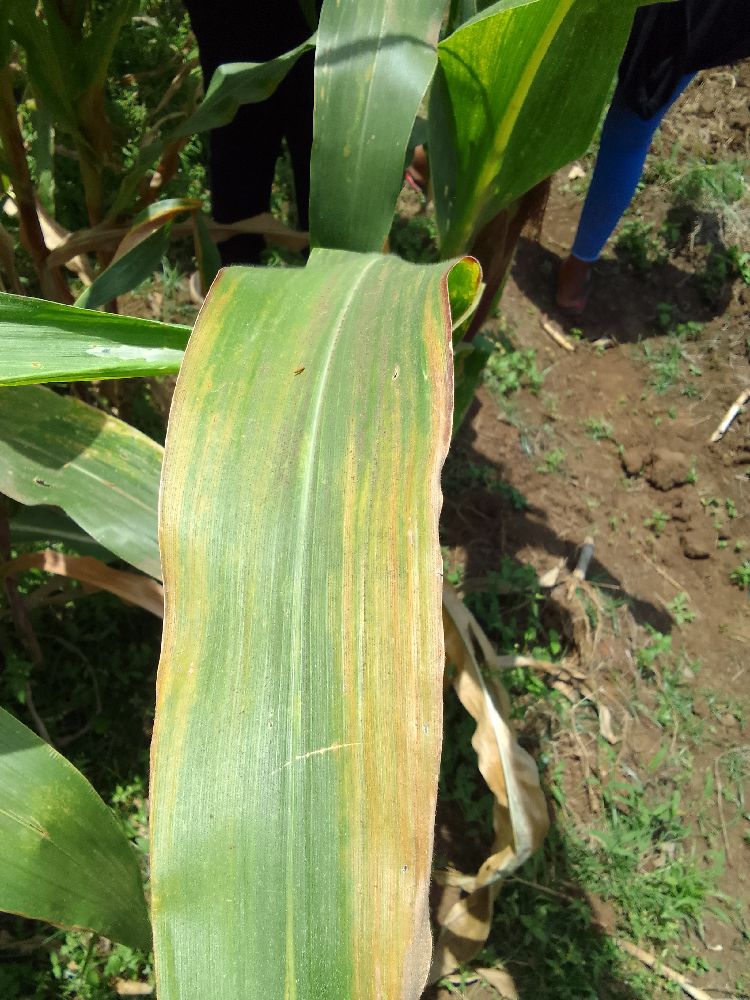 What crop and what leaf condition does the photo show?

maize, maize lethal necrosis
